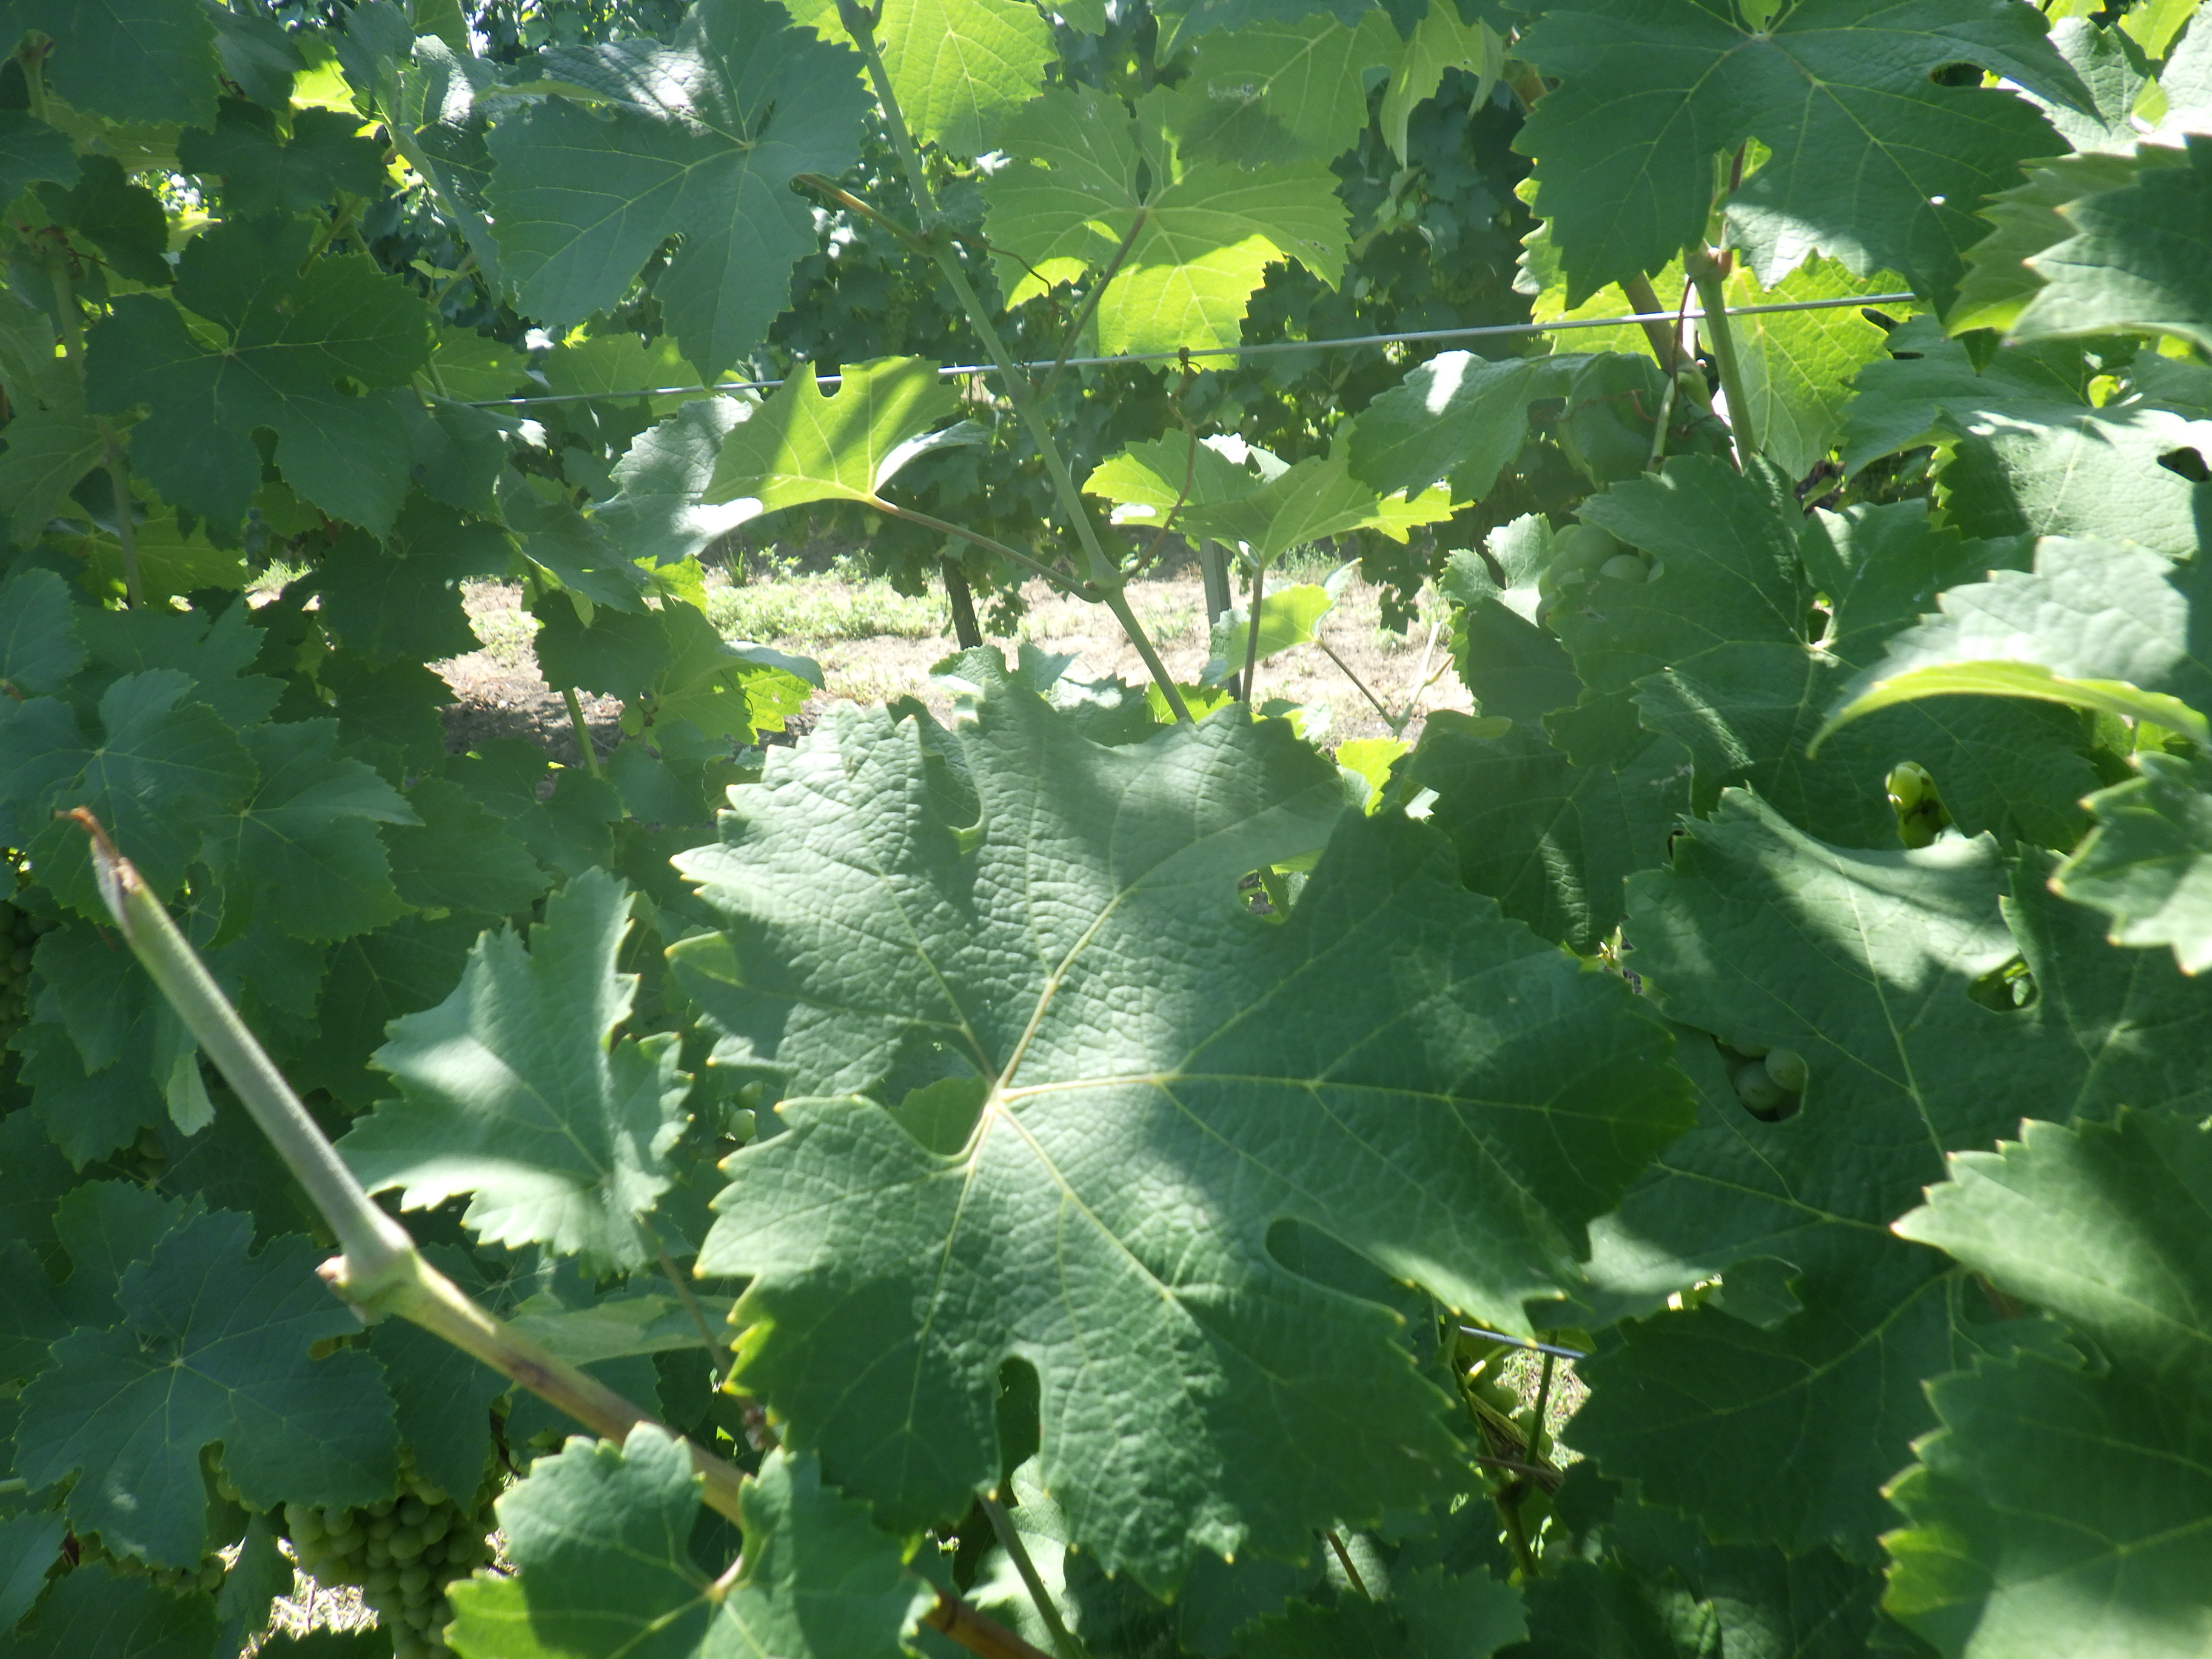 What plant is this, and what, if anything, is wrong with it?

grapevine, altica
